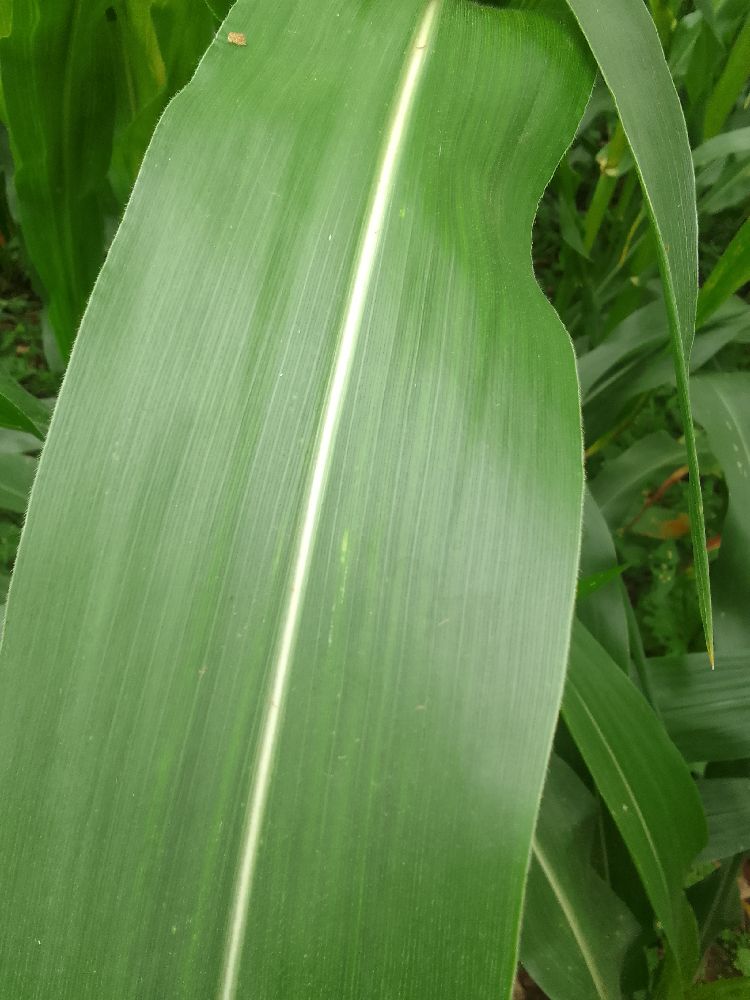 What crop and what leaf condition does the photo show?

maize, healthy
